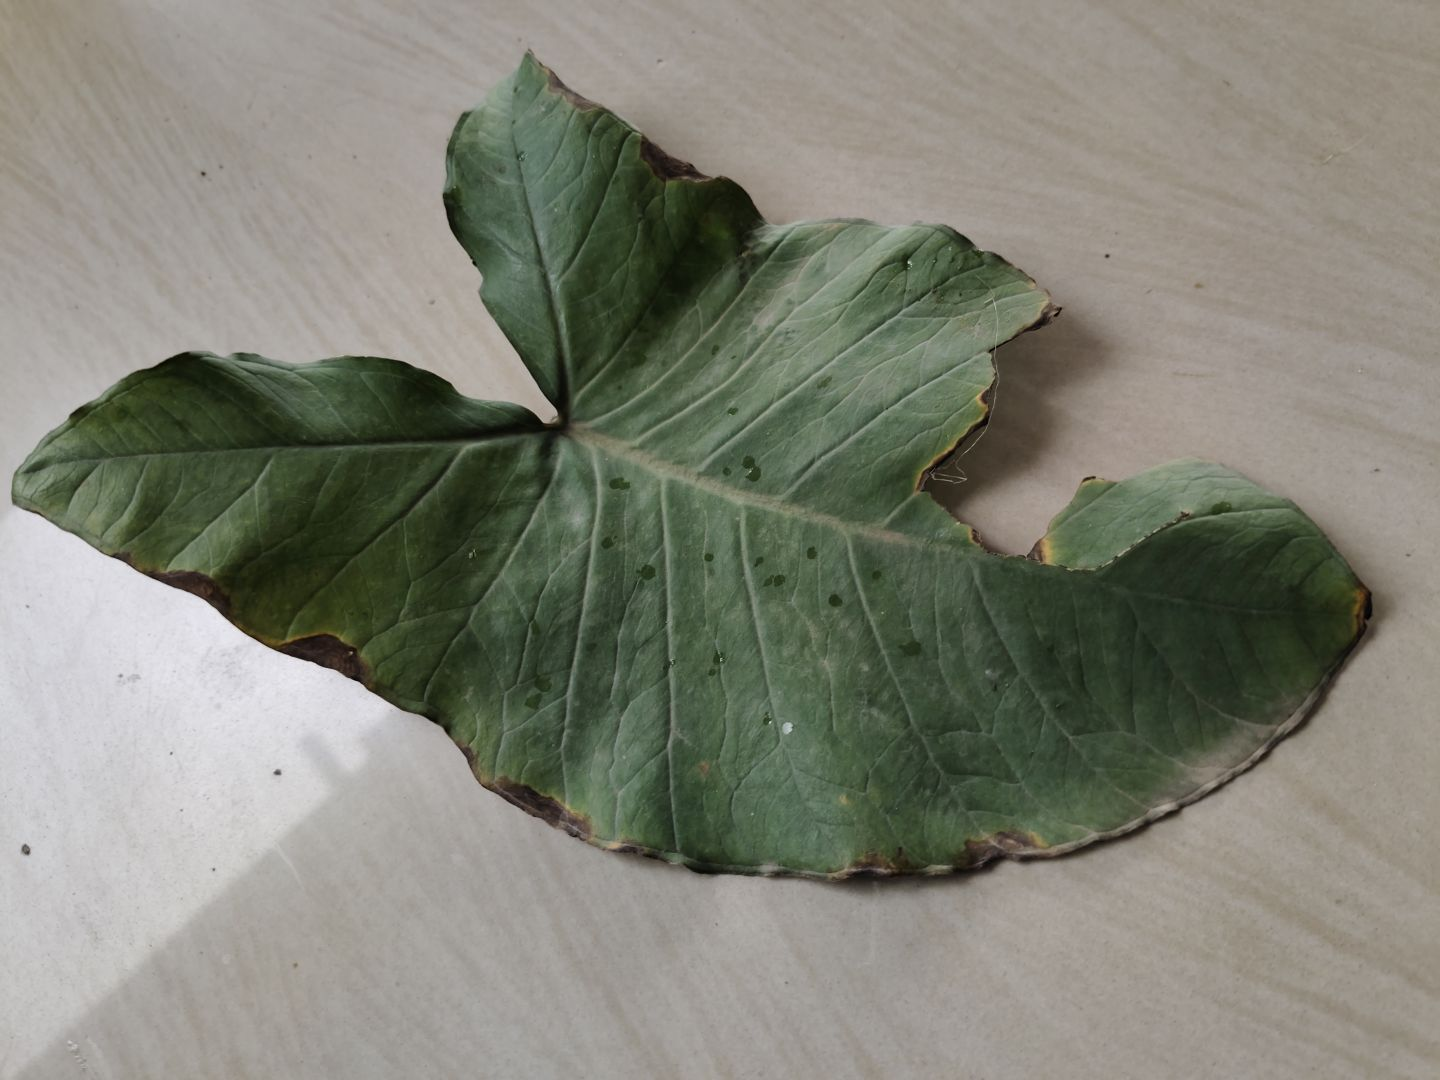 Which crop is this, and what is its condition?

taro, leaf blight
